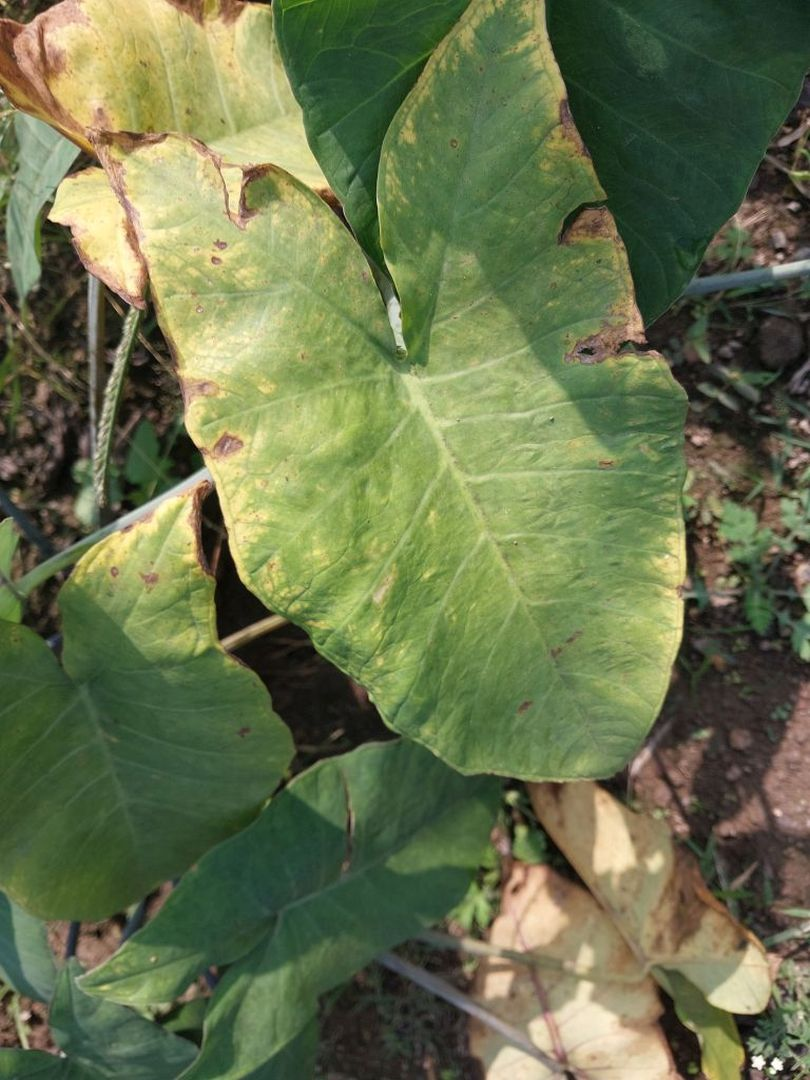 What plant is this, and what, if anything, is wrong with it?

taro, leaf blight
